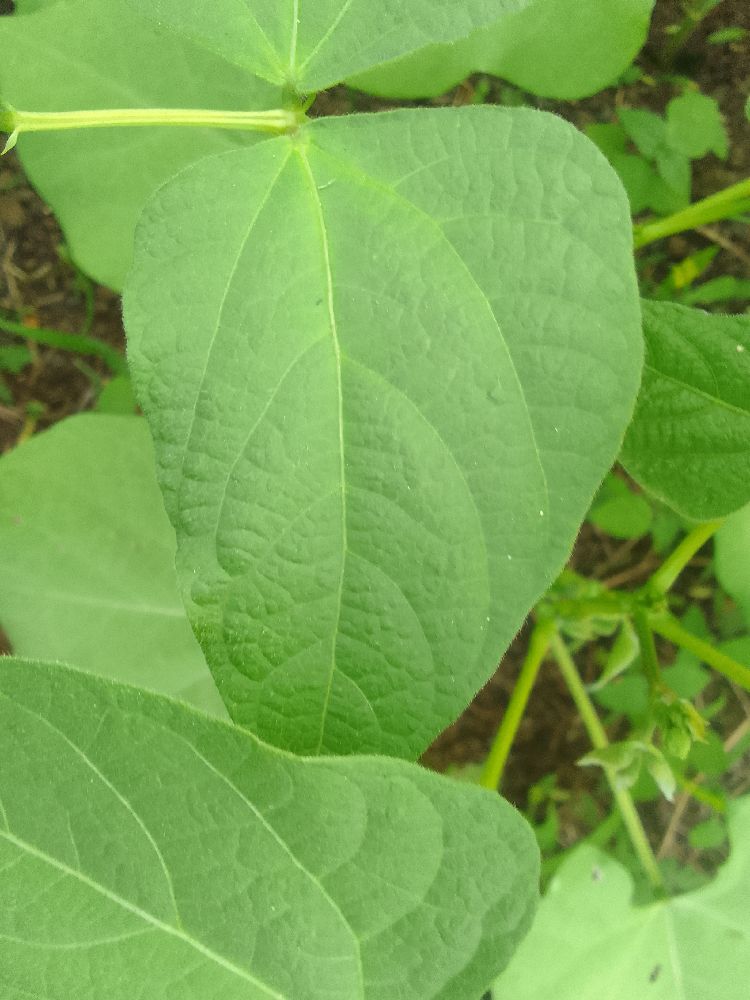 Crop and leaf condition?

common bean, healthy
